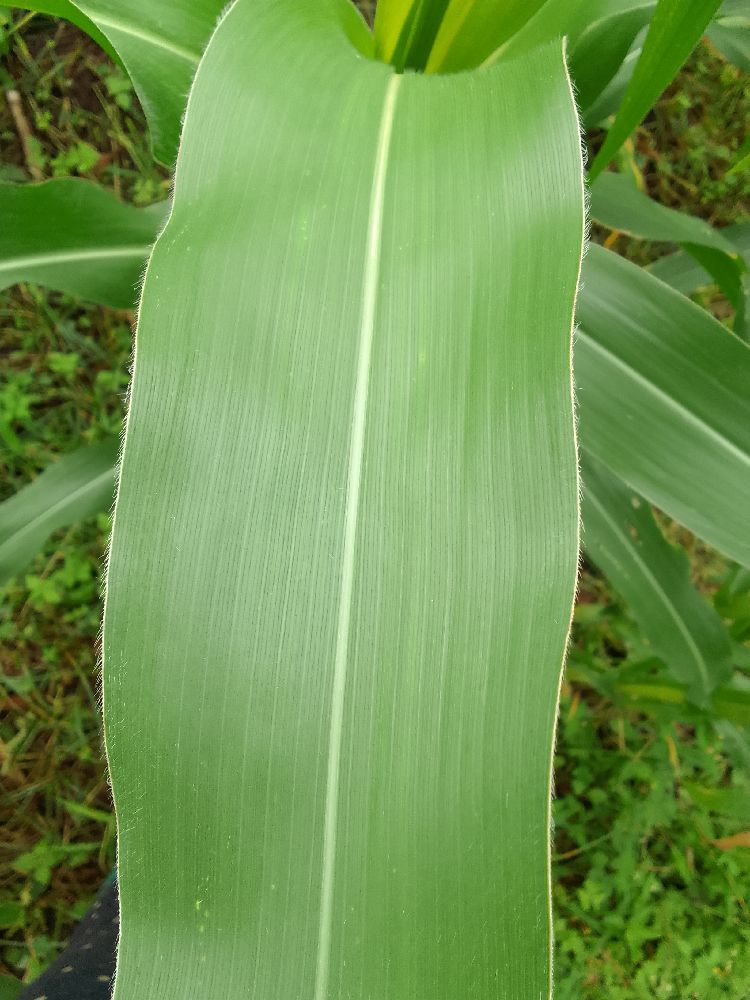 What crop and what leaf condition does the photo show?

maize, healthy
